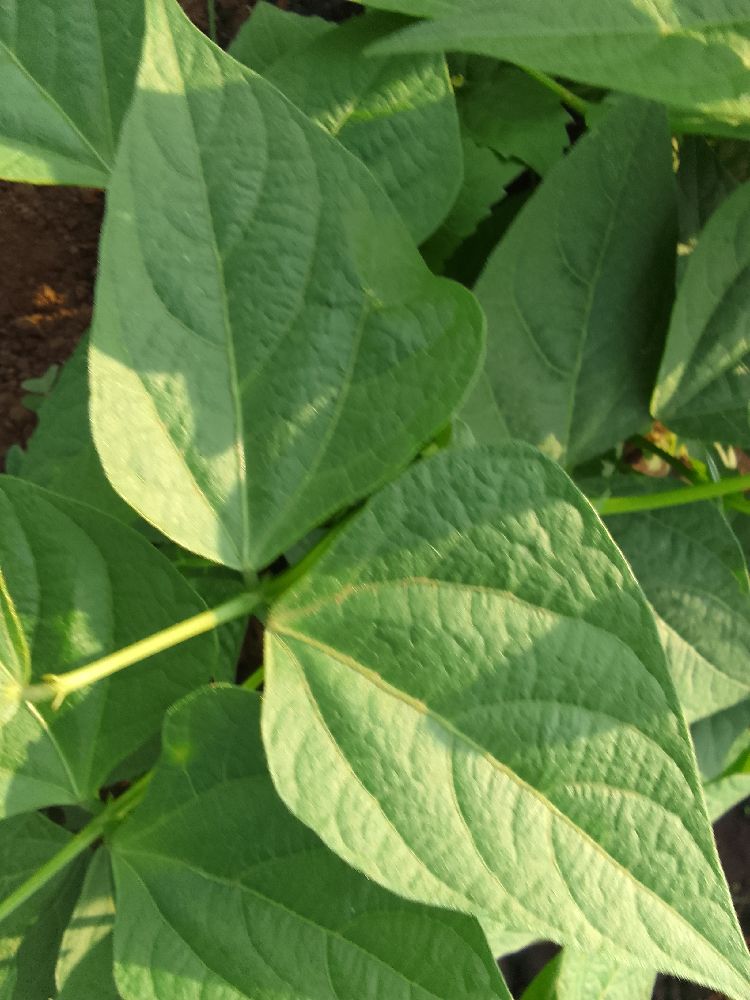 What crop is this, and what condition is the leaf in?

common bean, healthy
